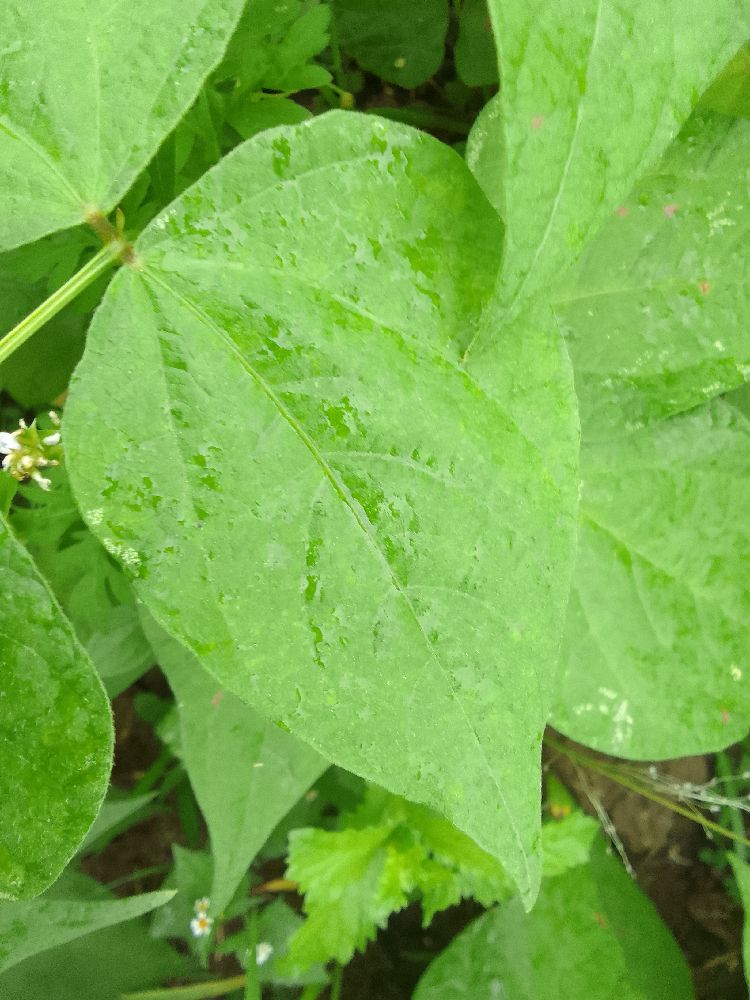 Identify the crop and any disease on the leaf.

common bean, healthy
